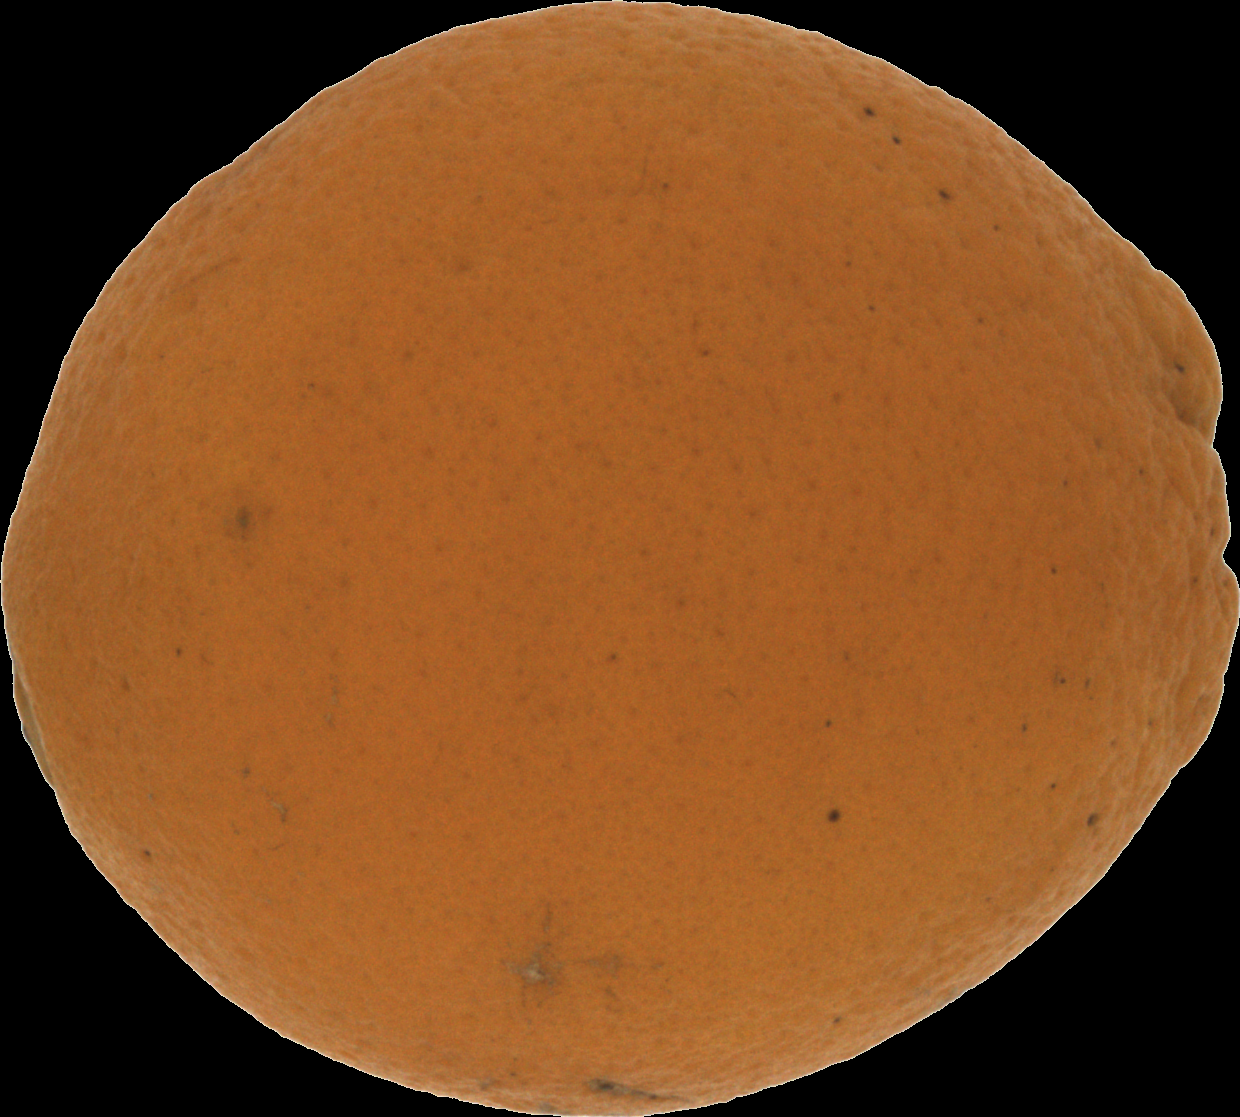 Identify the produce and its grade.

orange, bad
